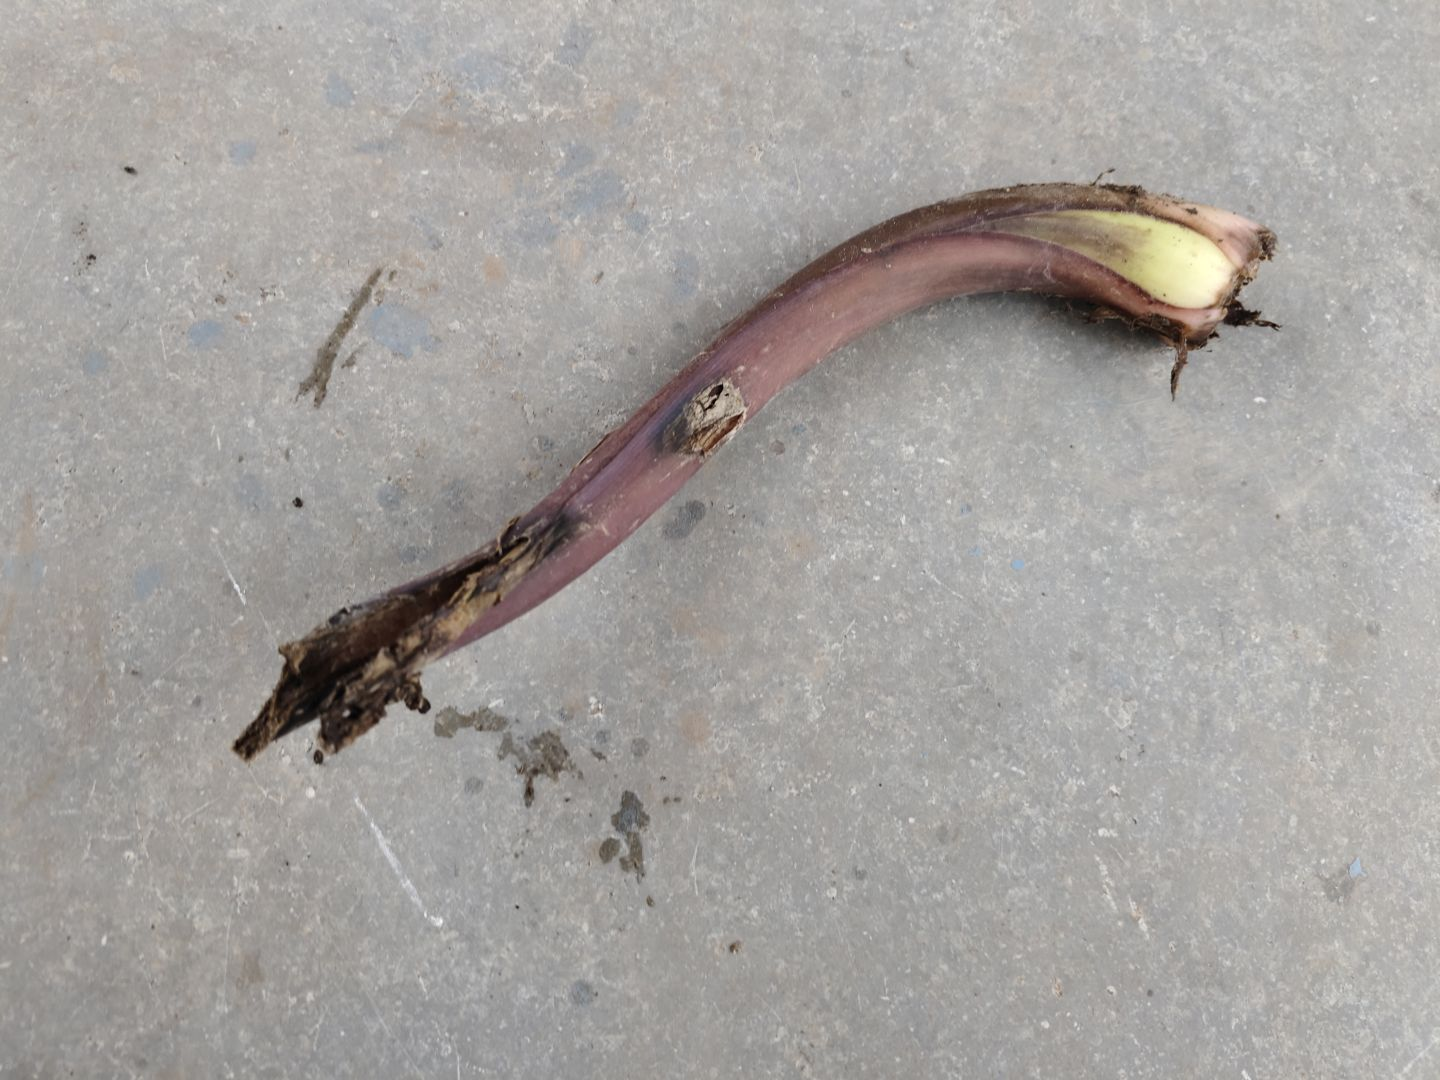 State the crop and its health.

taro, root rot
